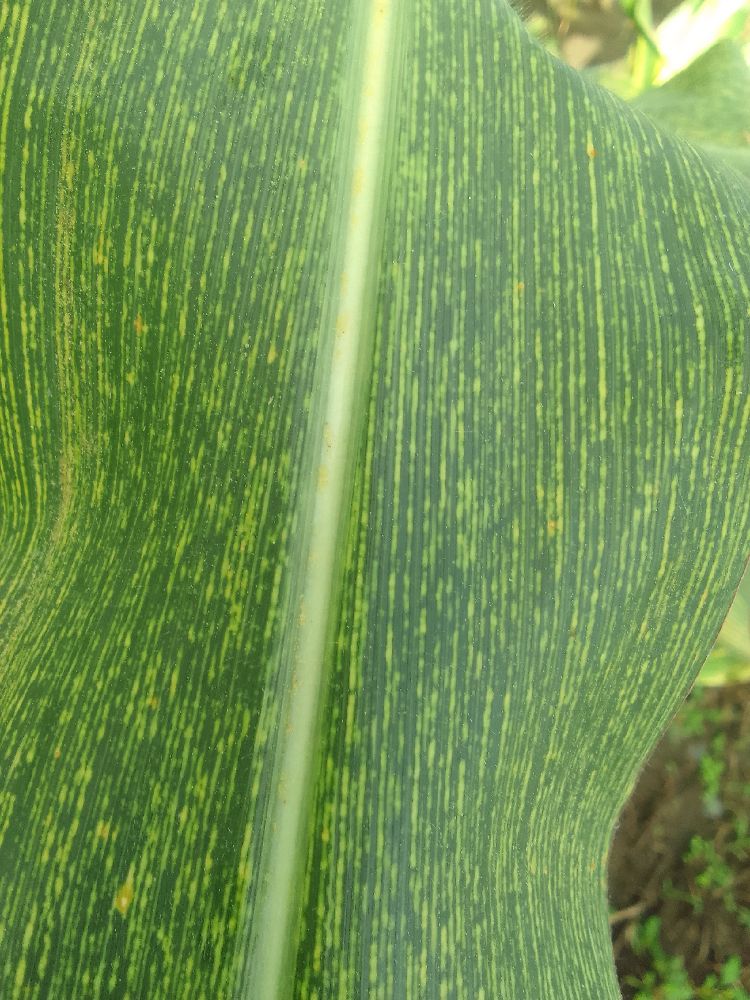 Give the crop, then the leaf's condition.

maize, maize streak virus
